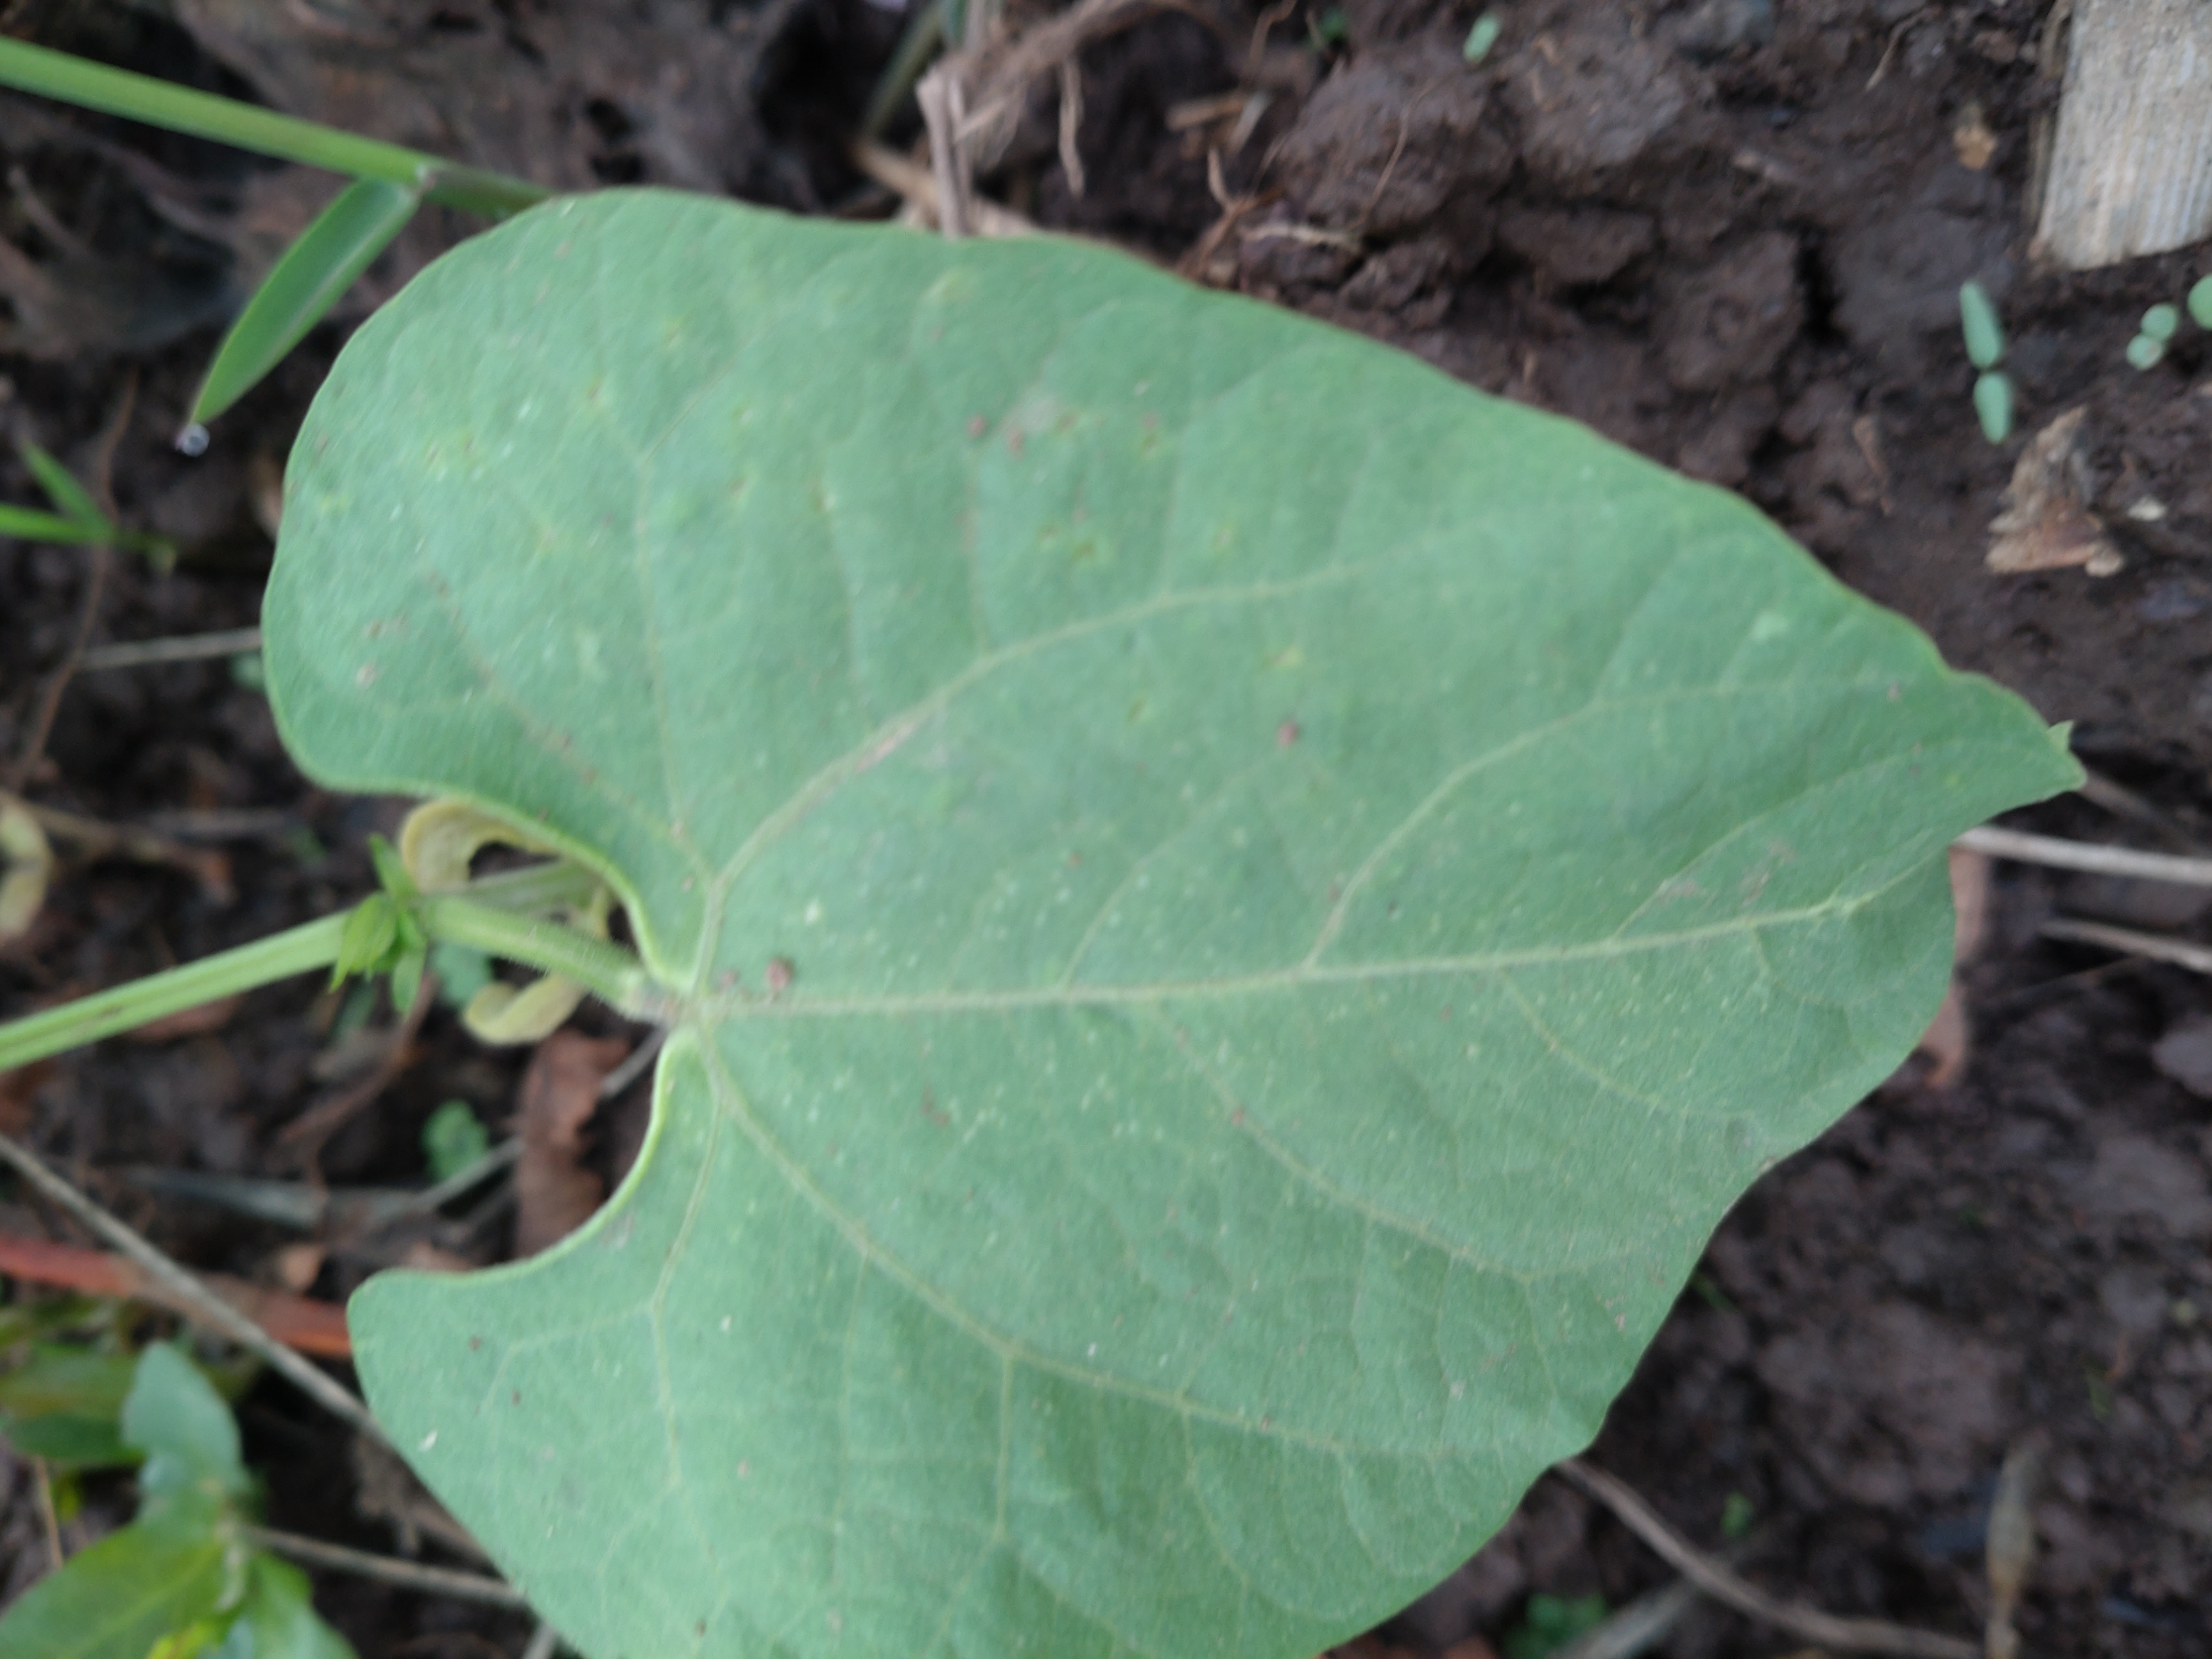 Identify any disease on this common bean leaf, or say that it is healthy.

healthy
